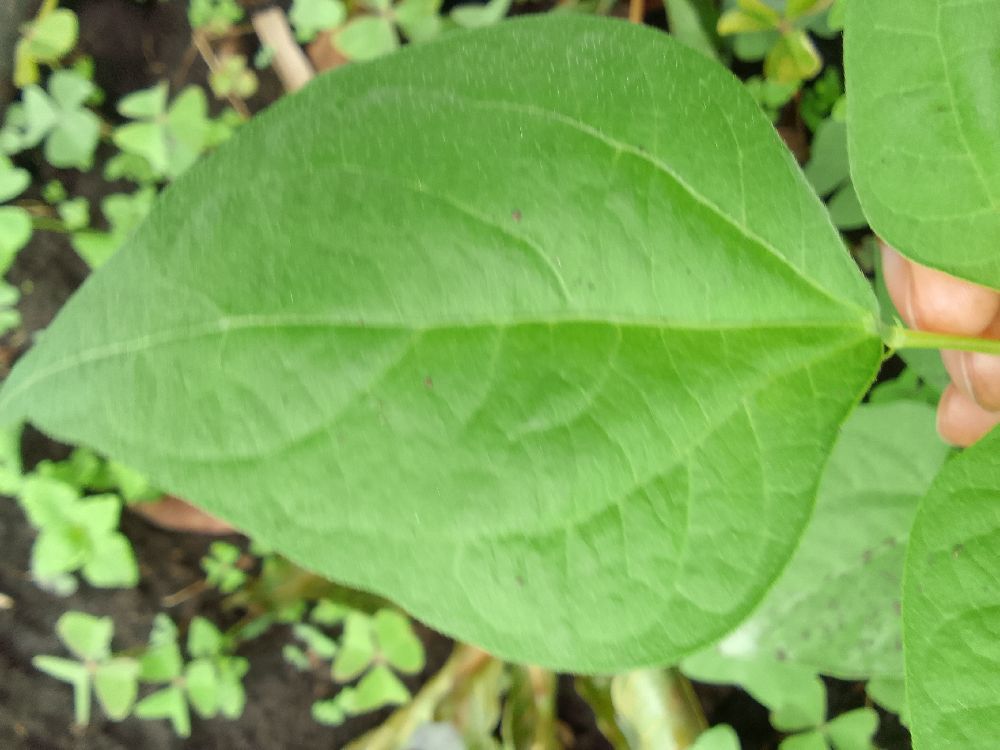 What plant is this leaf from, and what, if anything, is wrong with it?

common bean, healthy
